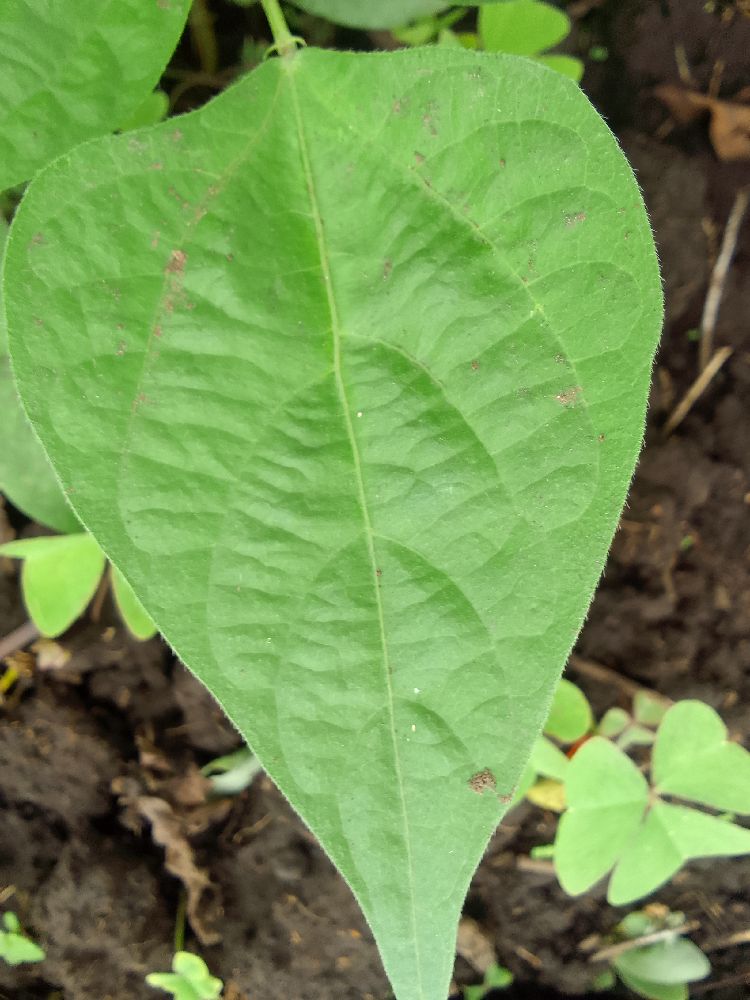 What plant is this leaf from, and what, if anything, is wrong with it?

common bean, healthy
